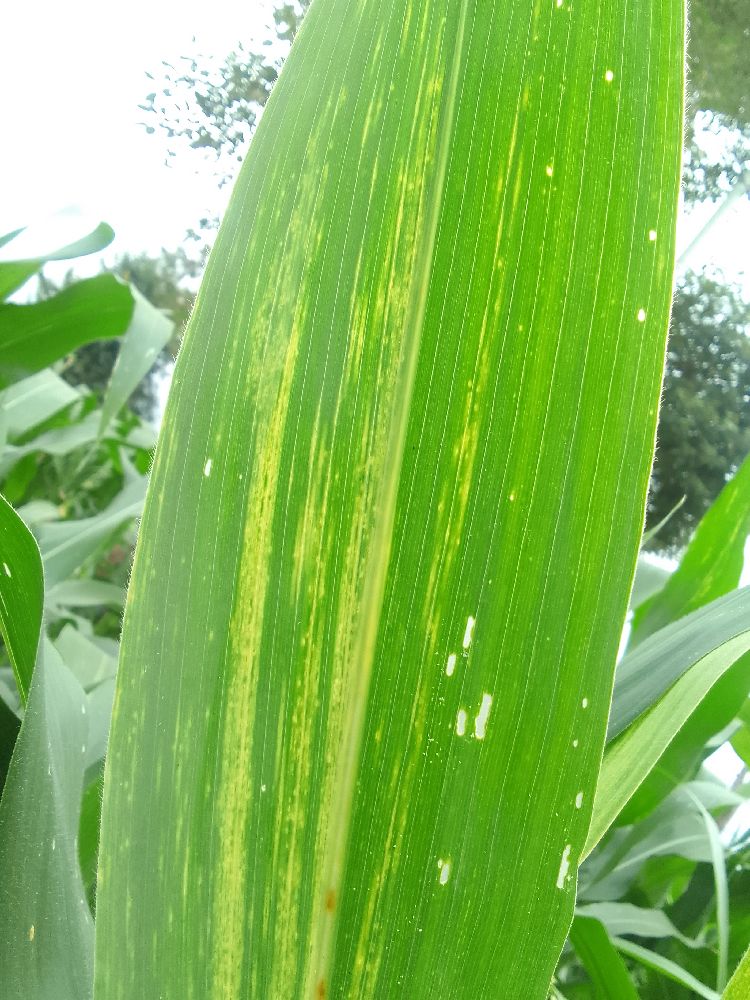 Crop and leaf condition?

maize, maize lethal necrosis
